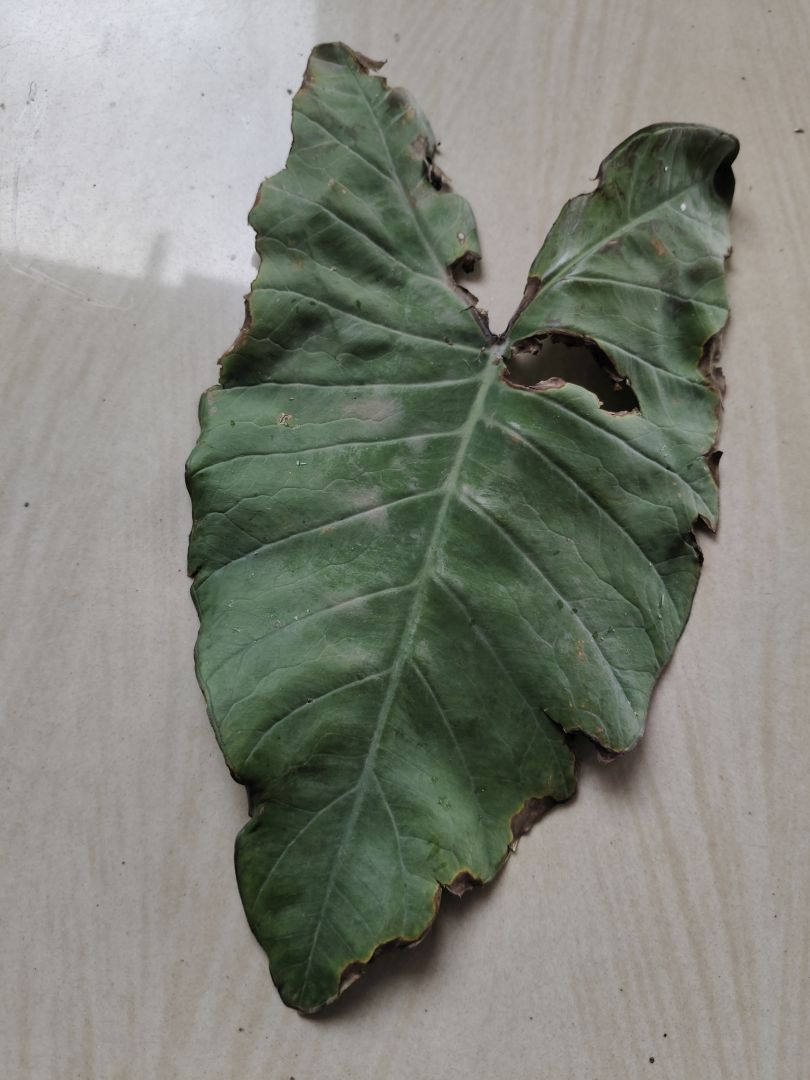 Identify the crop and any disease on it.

taro, leaf blight
